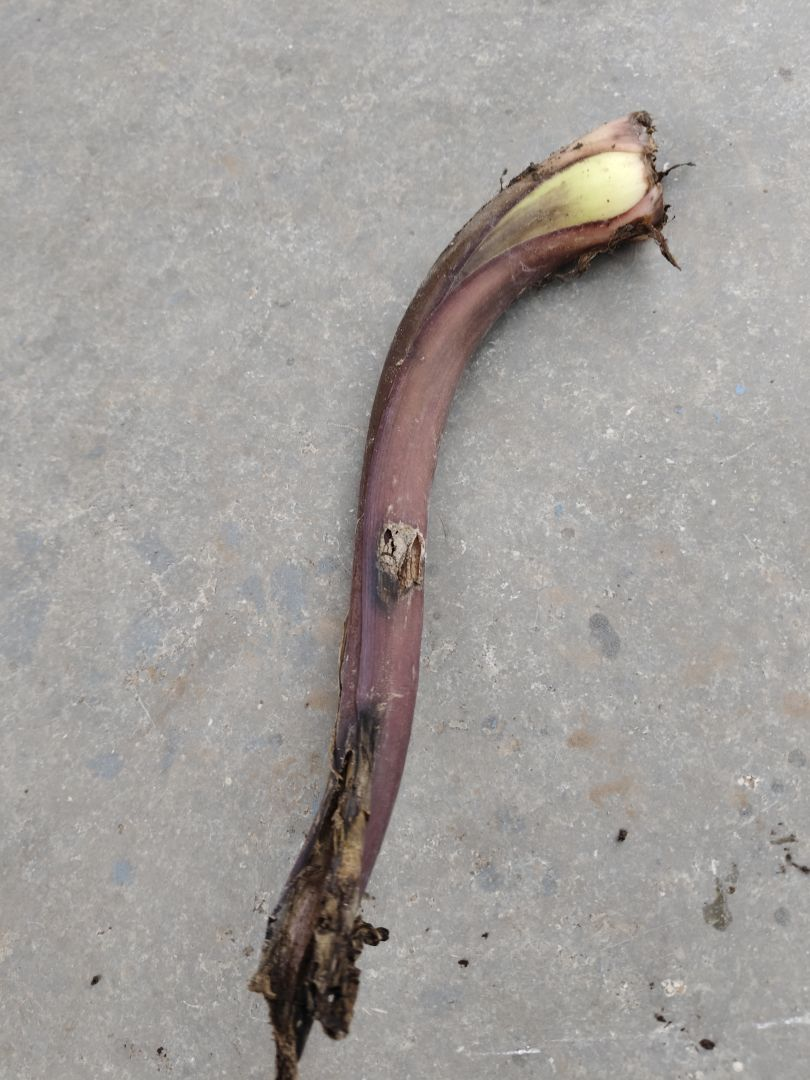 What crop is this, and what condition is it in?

taro, root rot
